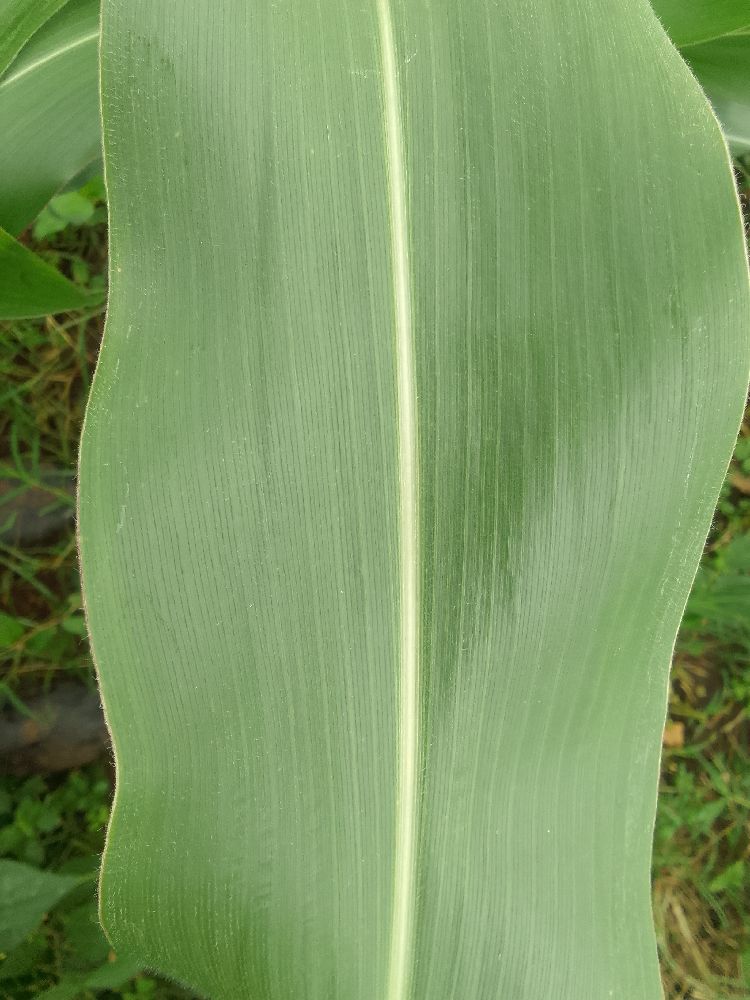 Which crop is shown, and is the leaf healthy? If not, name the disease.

maize, healthy
